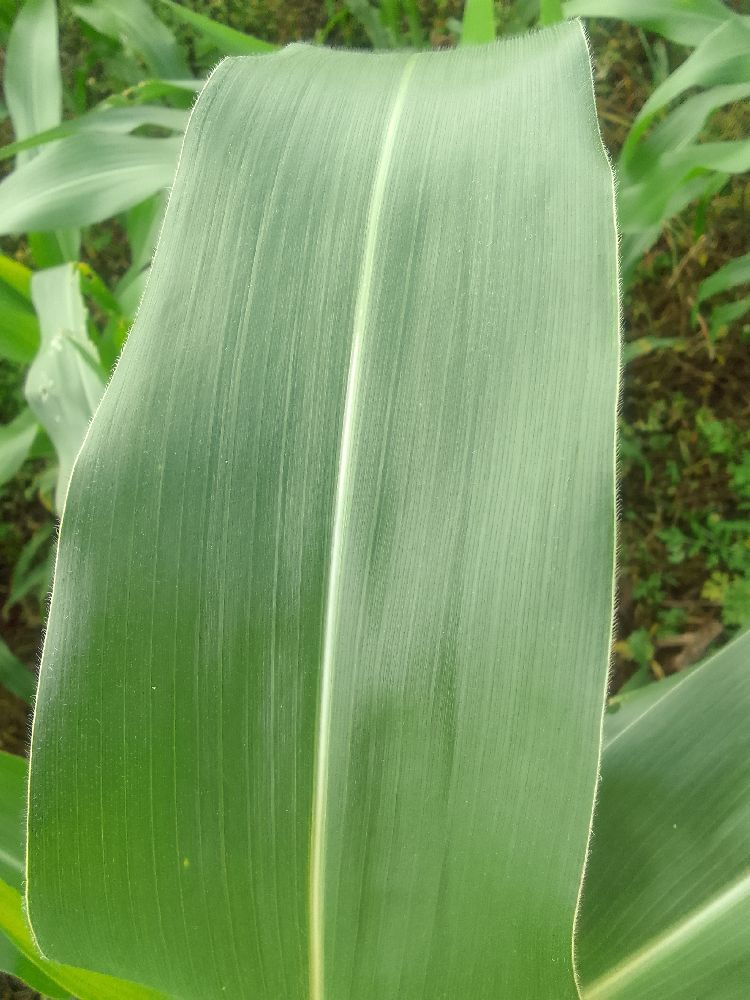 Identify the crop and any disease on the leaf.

maize, healthy
